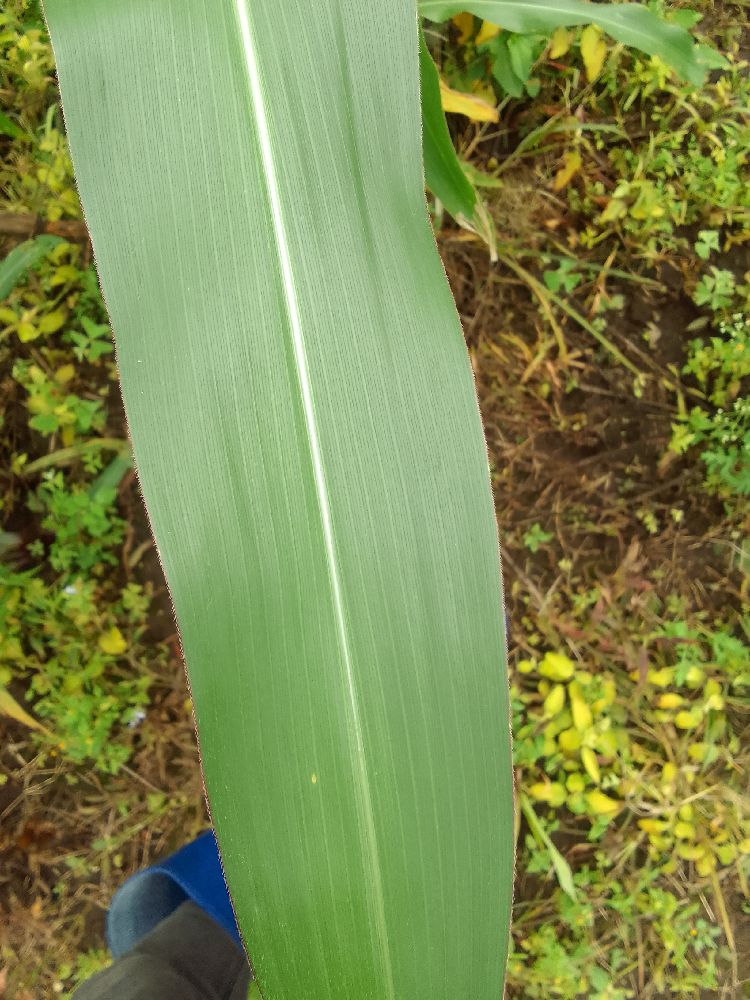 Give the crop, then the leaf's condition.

maize, healthy
